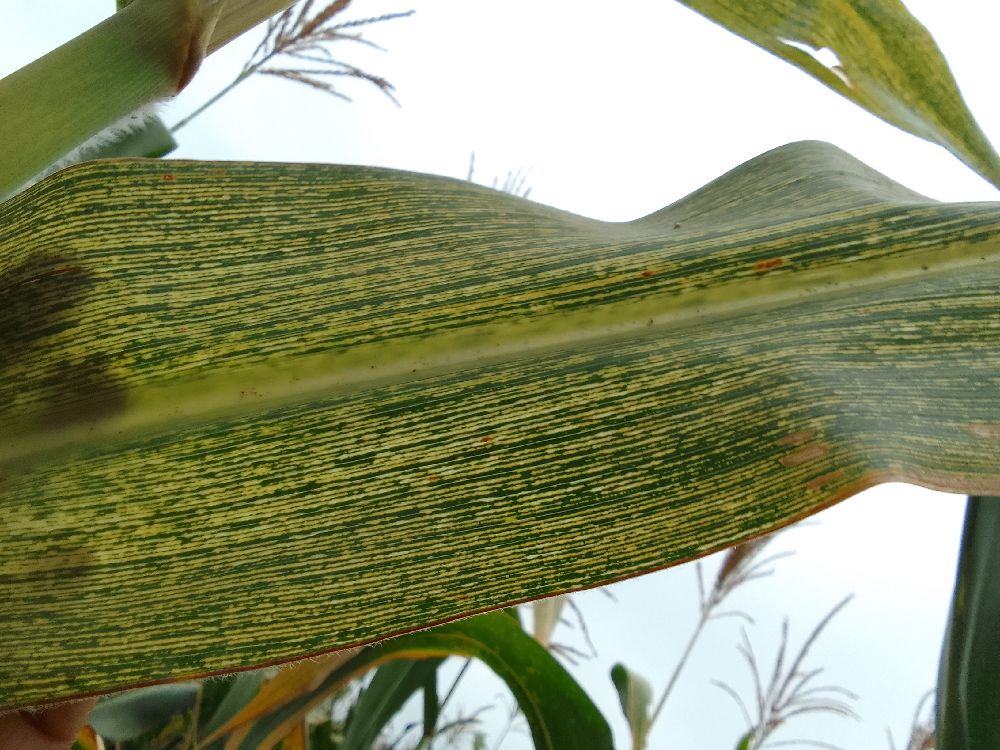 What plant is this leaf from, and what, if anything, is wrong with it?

maize, maize streak virus
